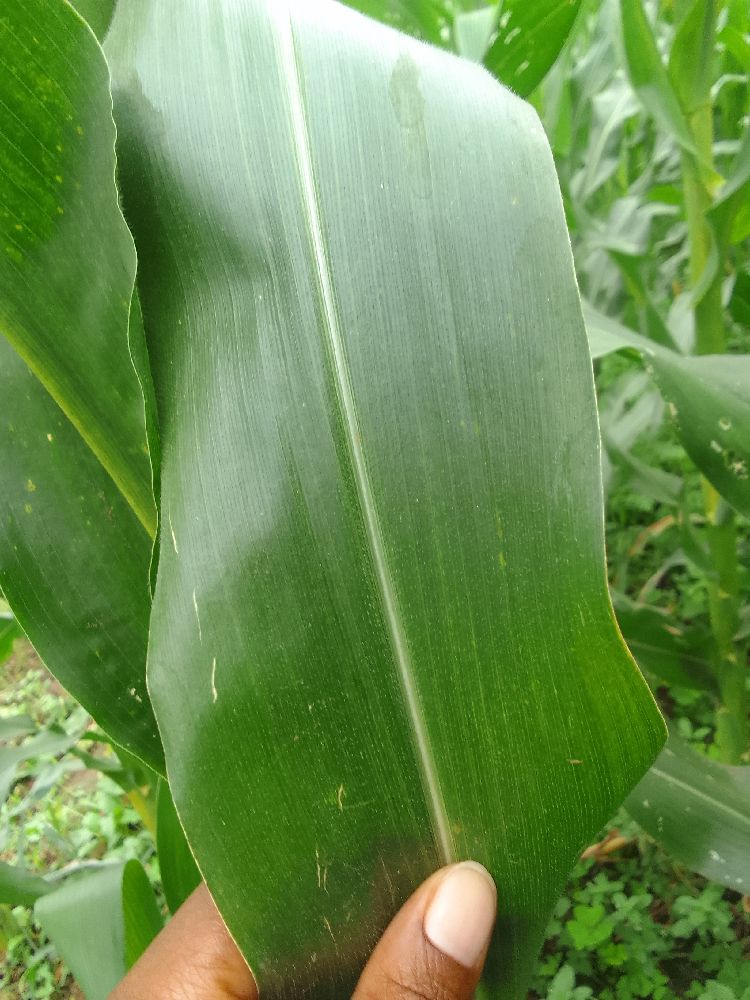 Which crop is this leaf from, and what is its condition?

maize, healthy
